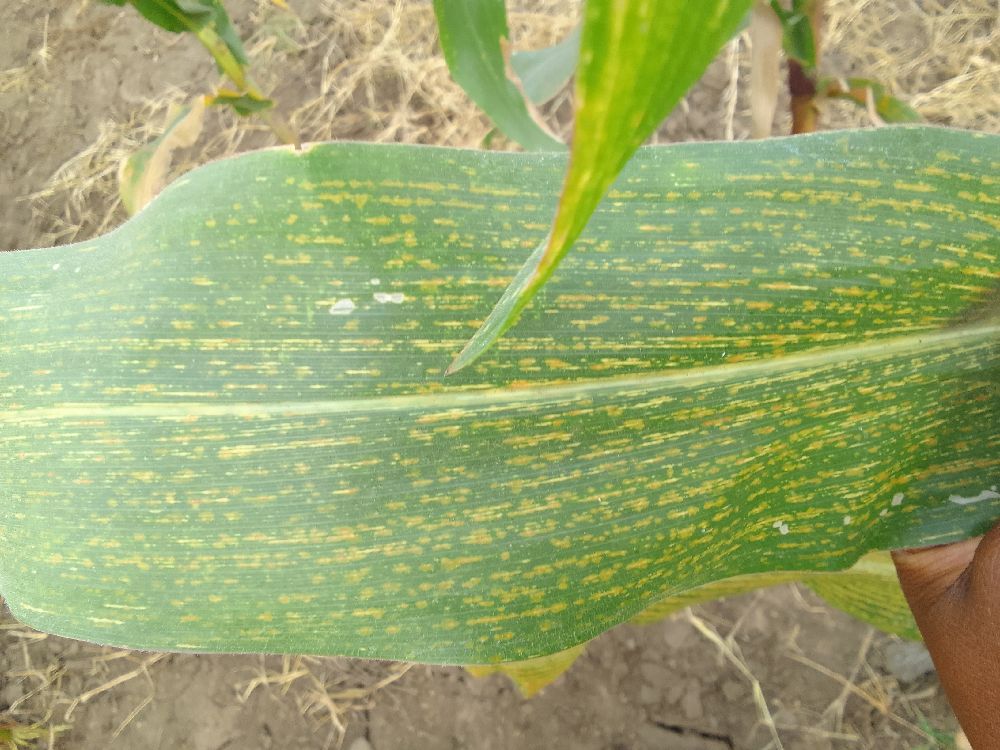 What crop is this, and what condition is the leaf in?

maize, maize streak virus
